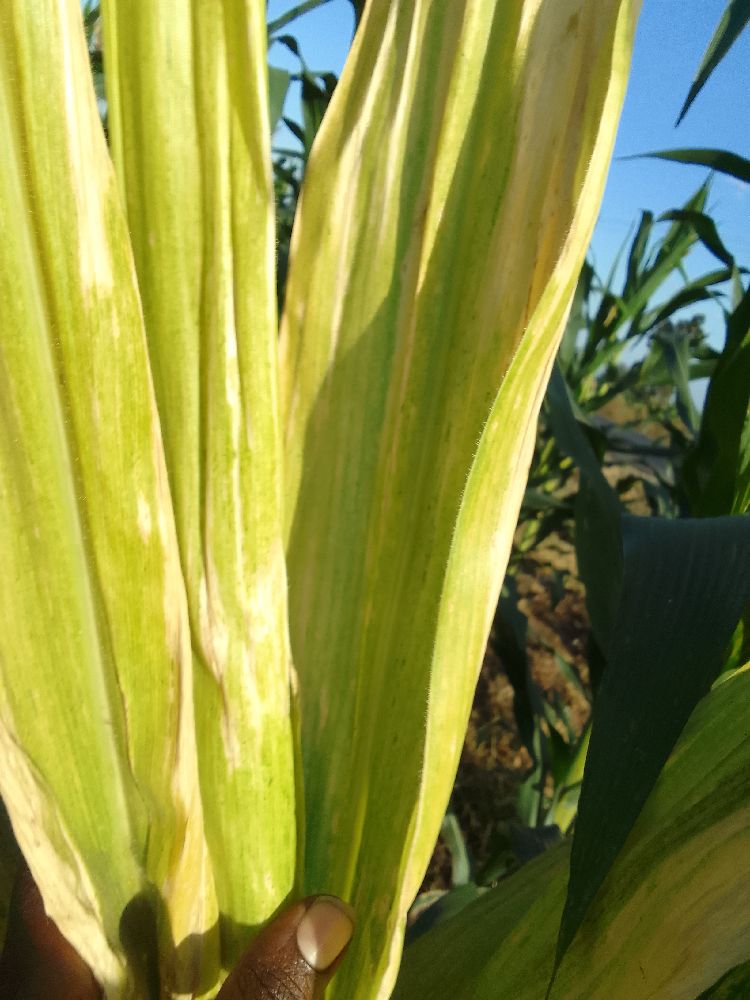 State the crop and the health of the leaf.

maize, maize lethal necrosis
